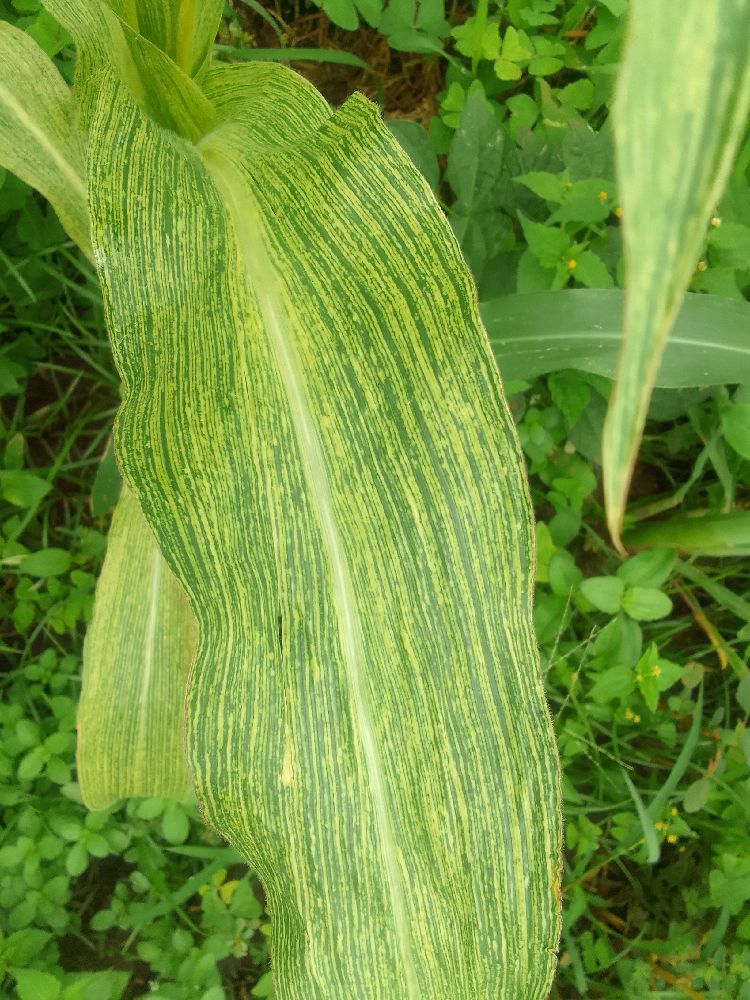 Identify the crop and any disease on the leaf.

maize, maize lethal necrosis
